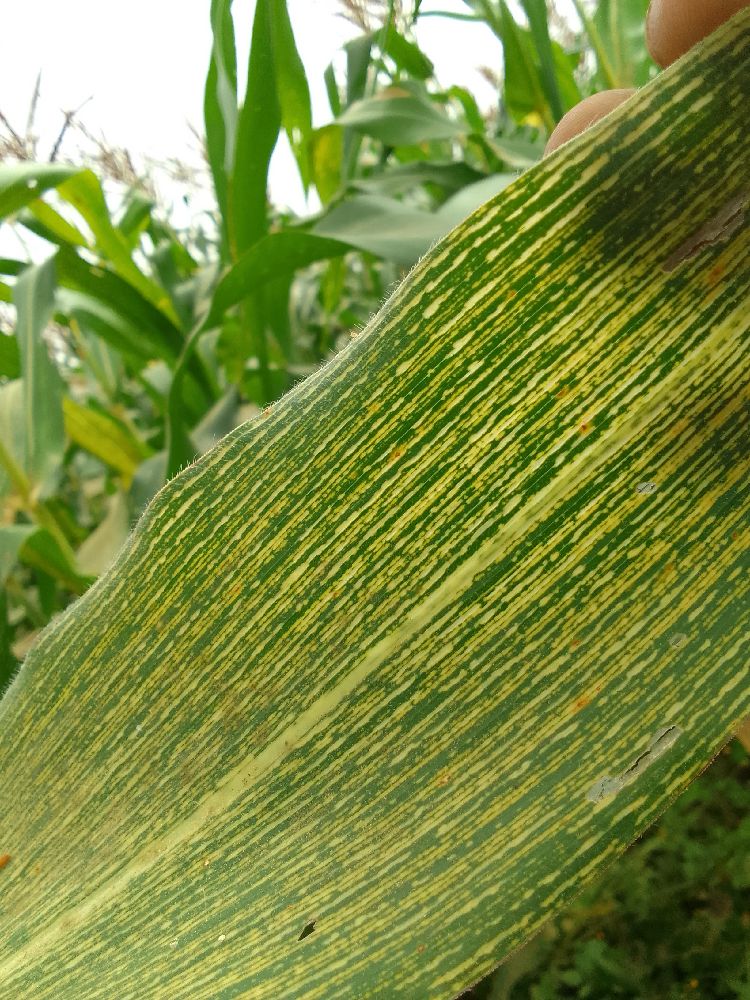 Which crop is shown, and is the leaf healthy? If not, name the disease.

maize, maize streak virus
